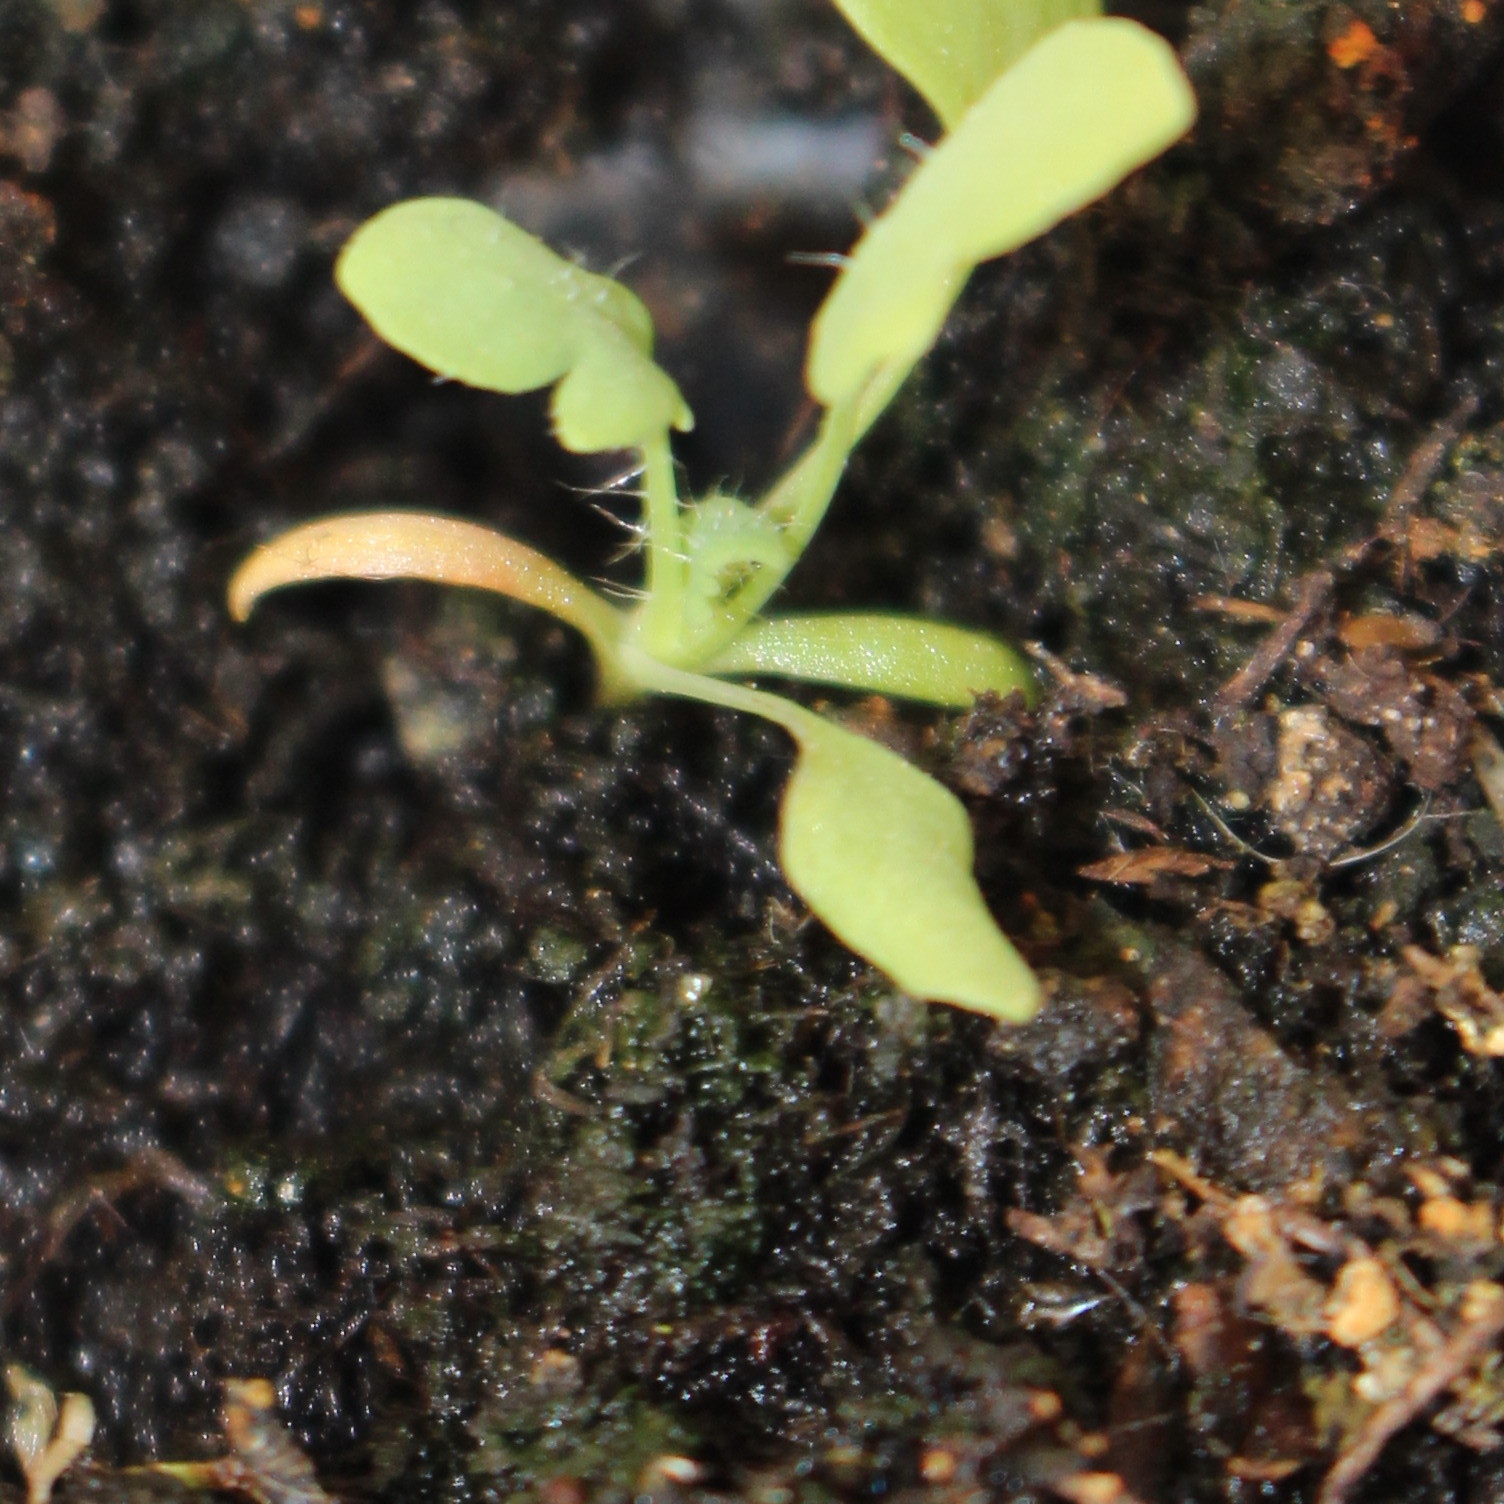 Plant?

Papaver rhoeas
